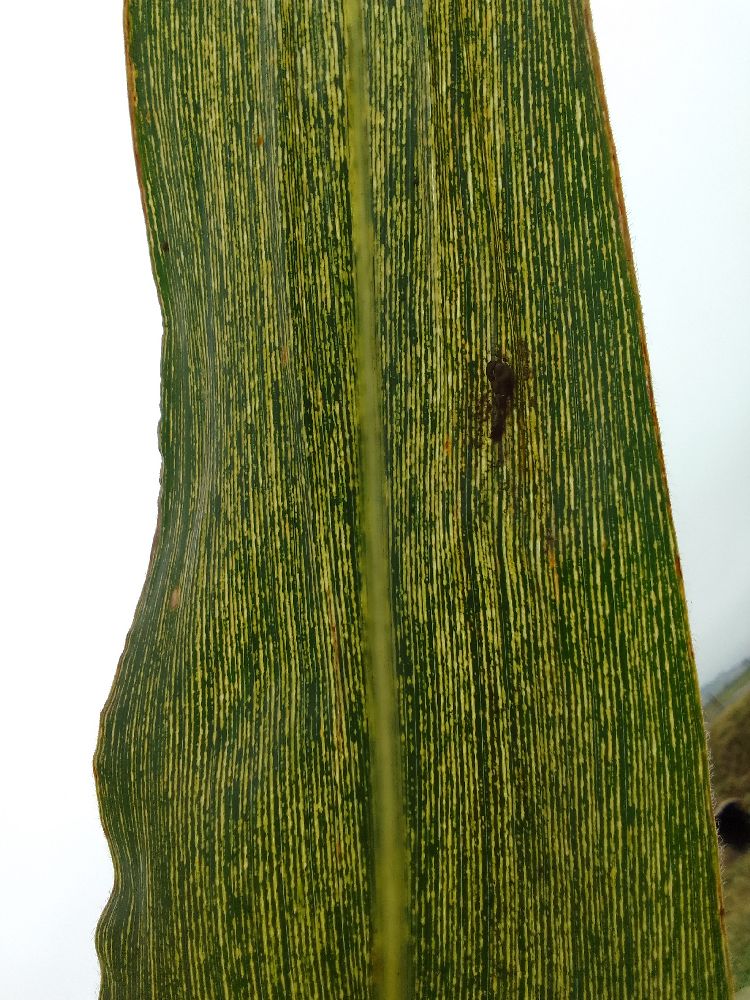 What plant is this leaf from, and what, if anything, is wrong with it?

maize, maize streak virus
